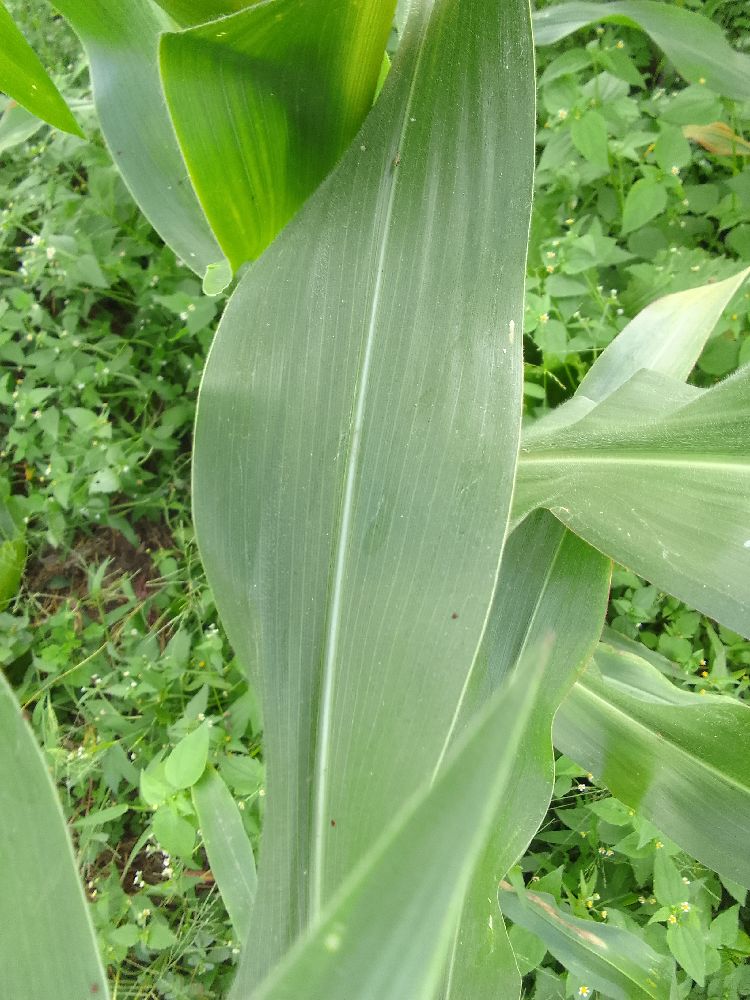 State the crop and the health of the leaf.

maize, healthy
